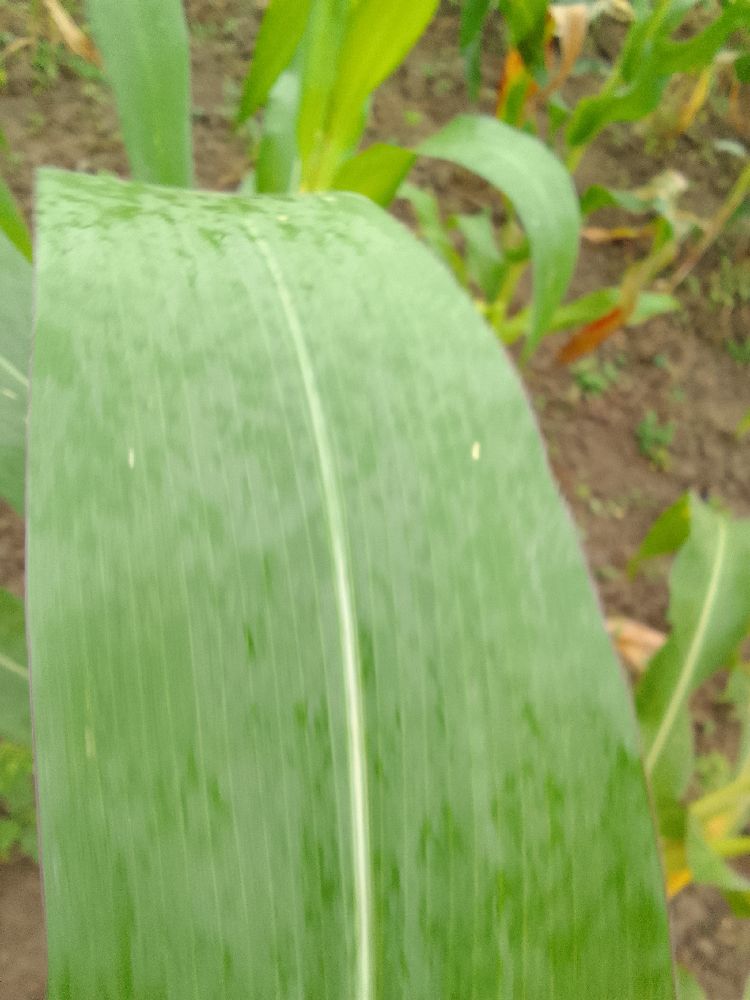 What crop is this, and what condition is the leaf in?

maize, healthy
